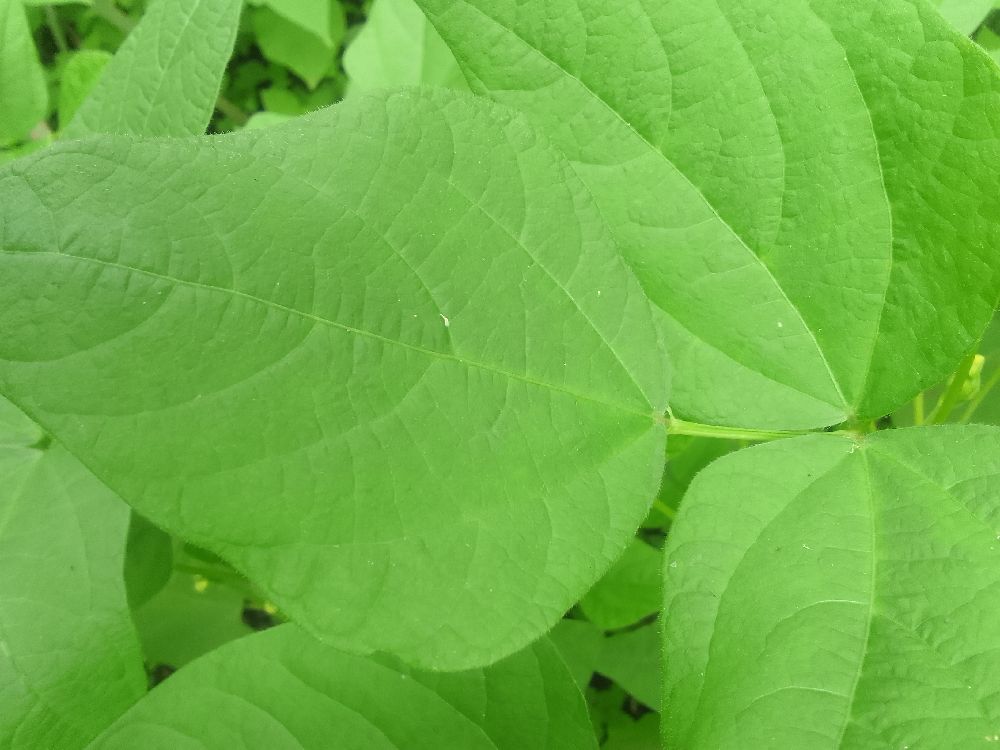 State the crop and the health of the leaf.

common bean, healthy
